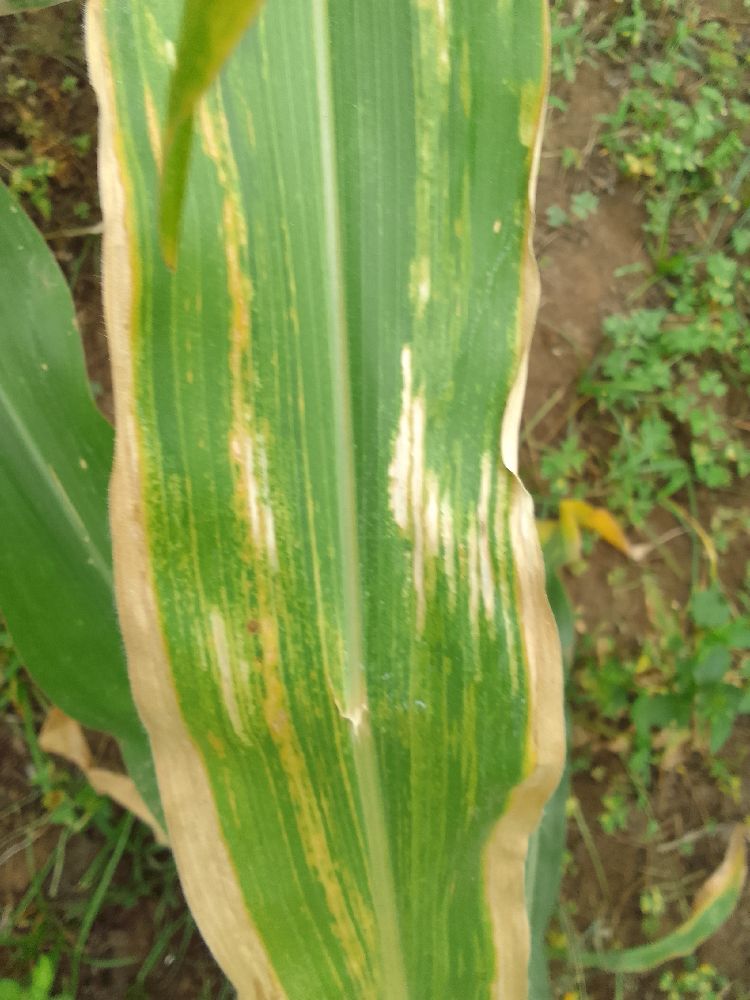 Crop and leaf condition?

maize, maize lethal necrosis
